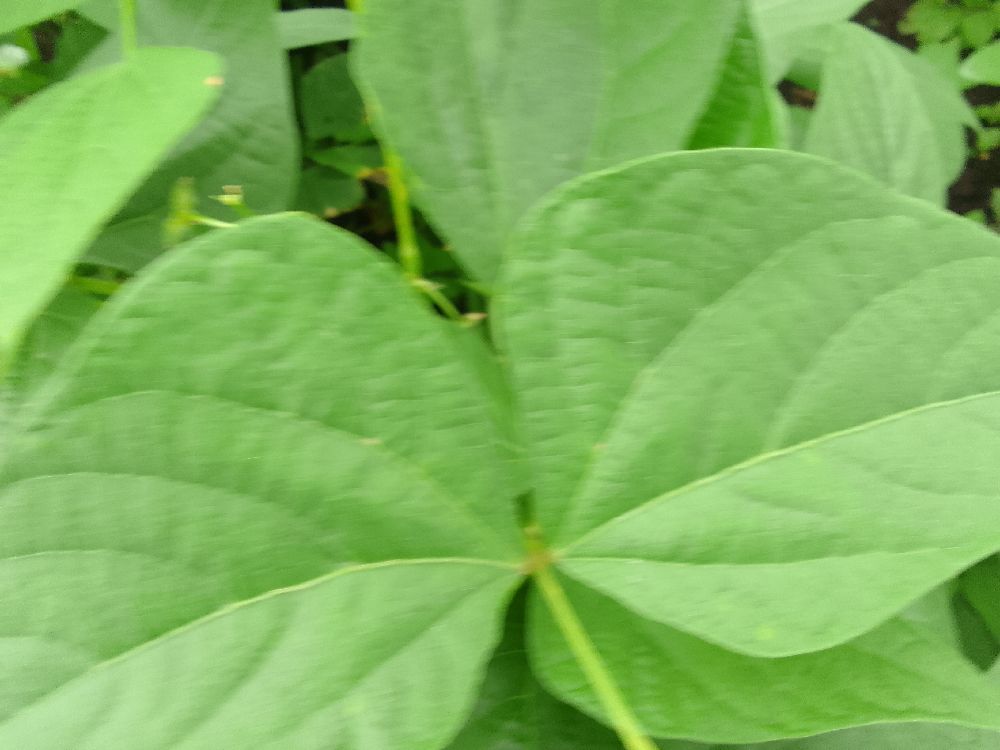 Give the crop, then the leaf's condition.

common bean, healthy
